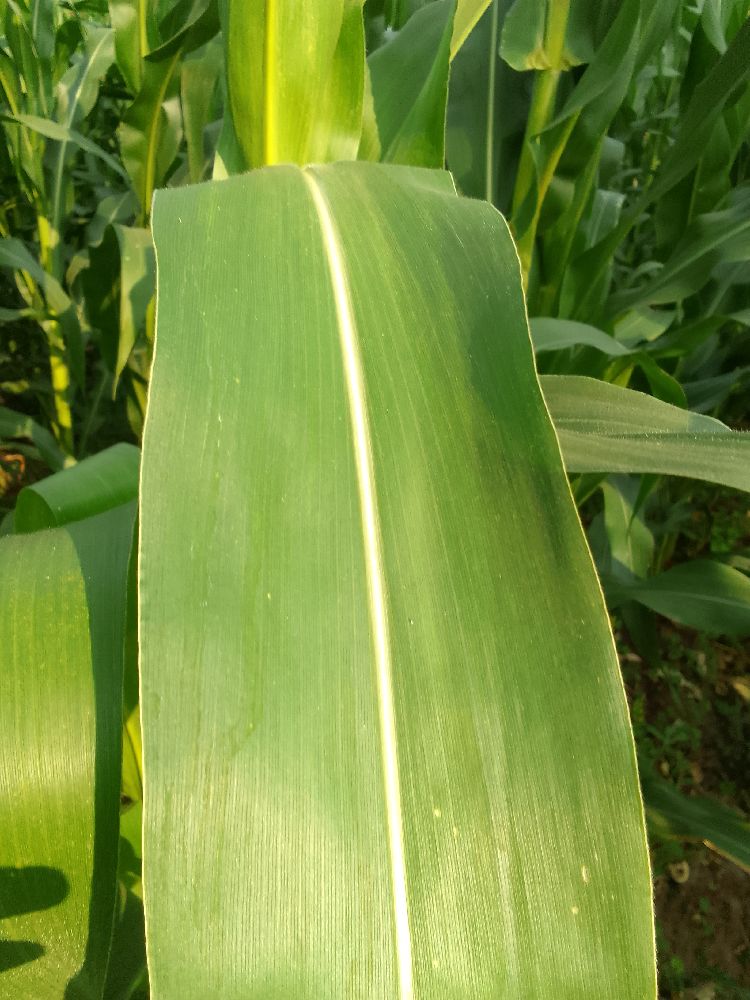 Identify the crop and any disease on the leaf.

maize, healthy
